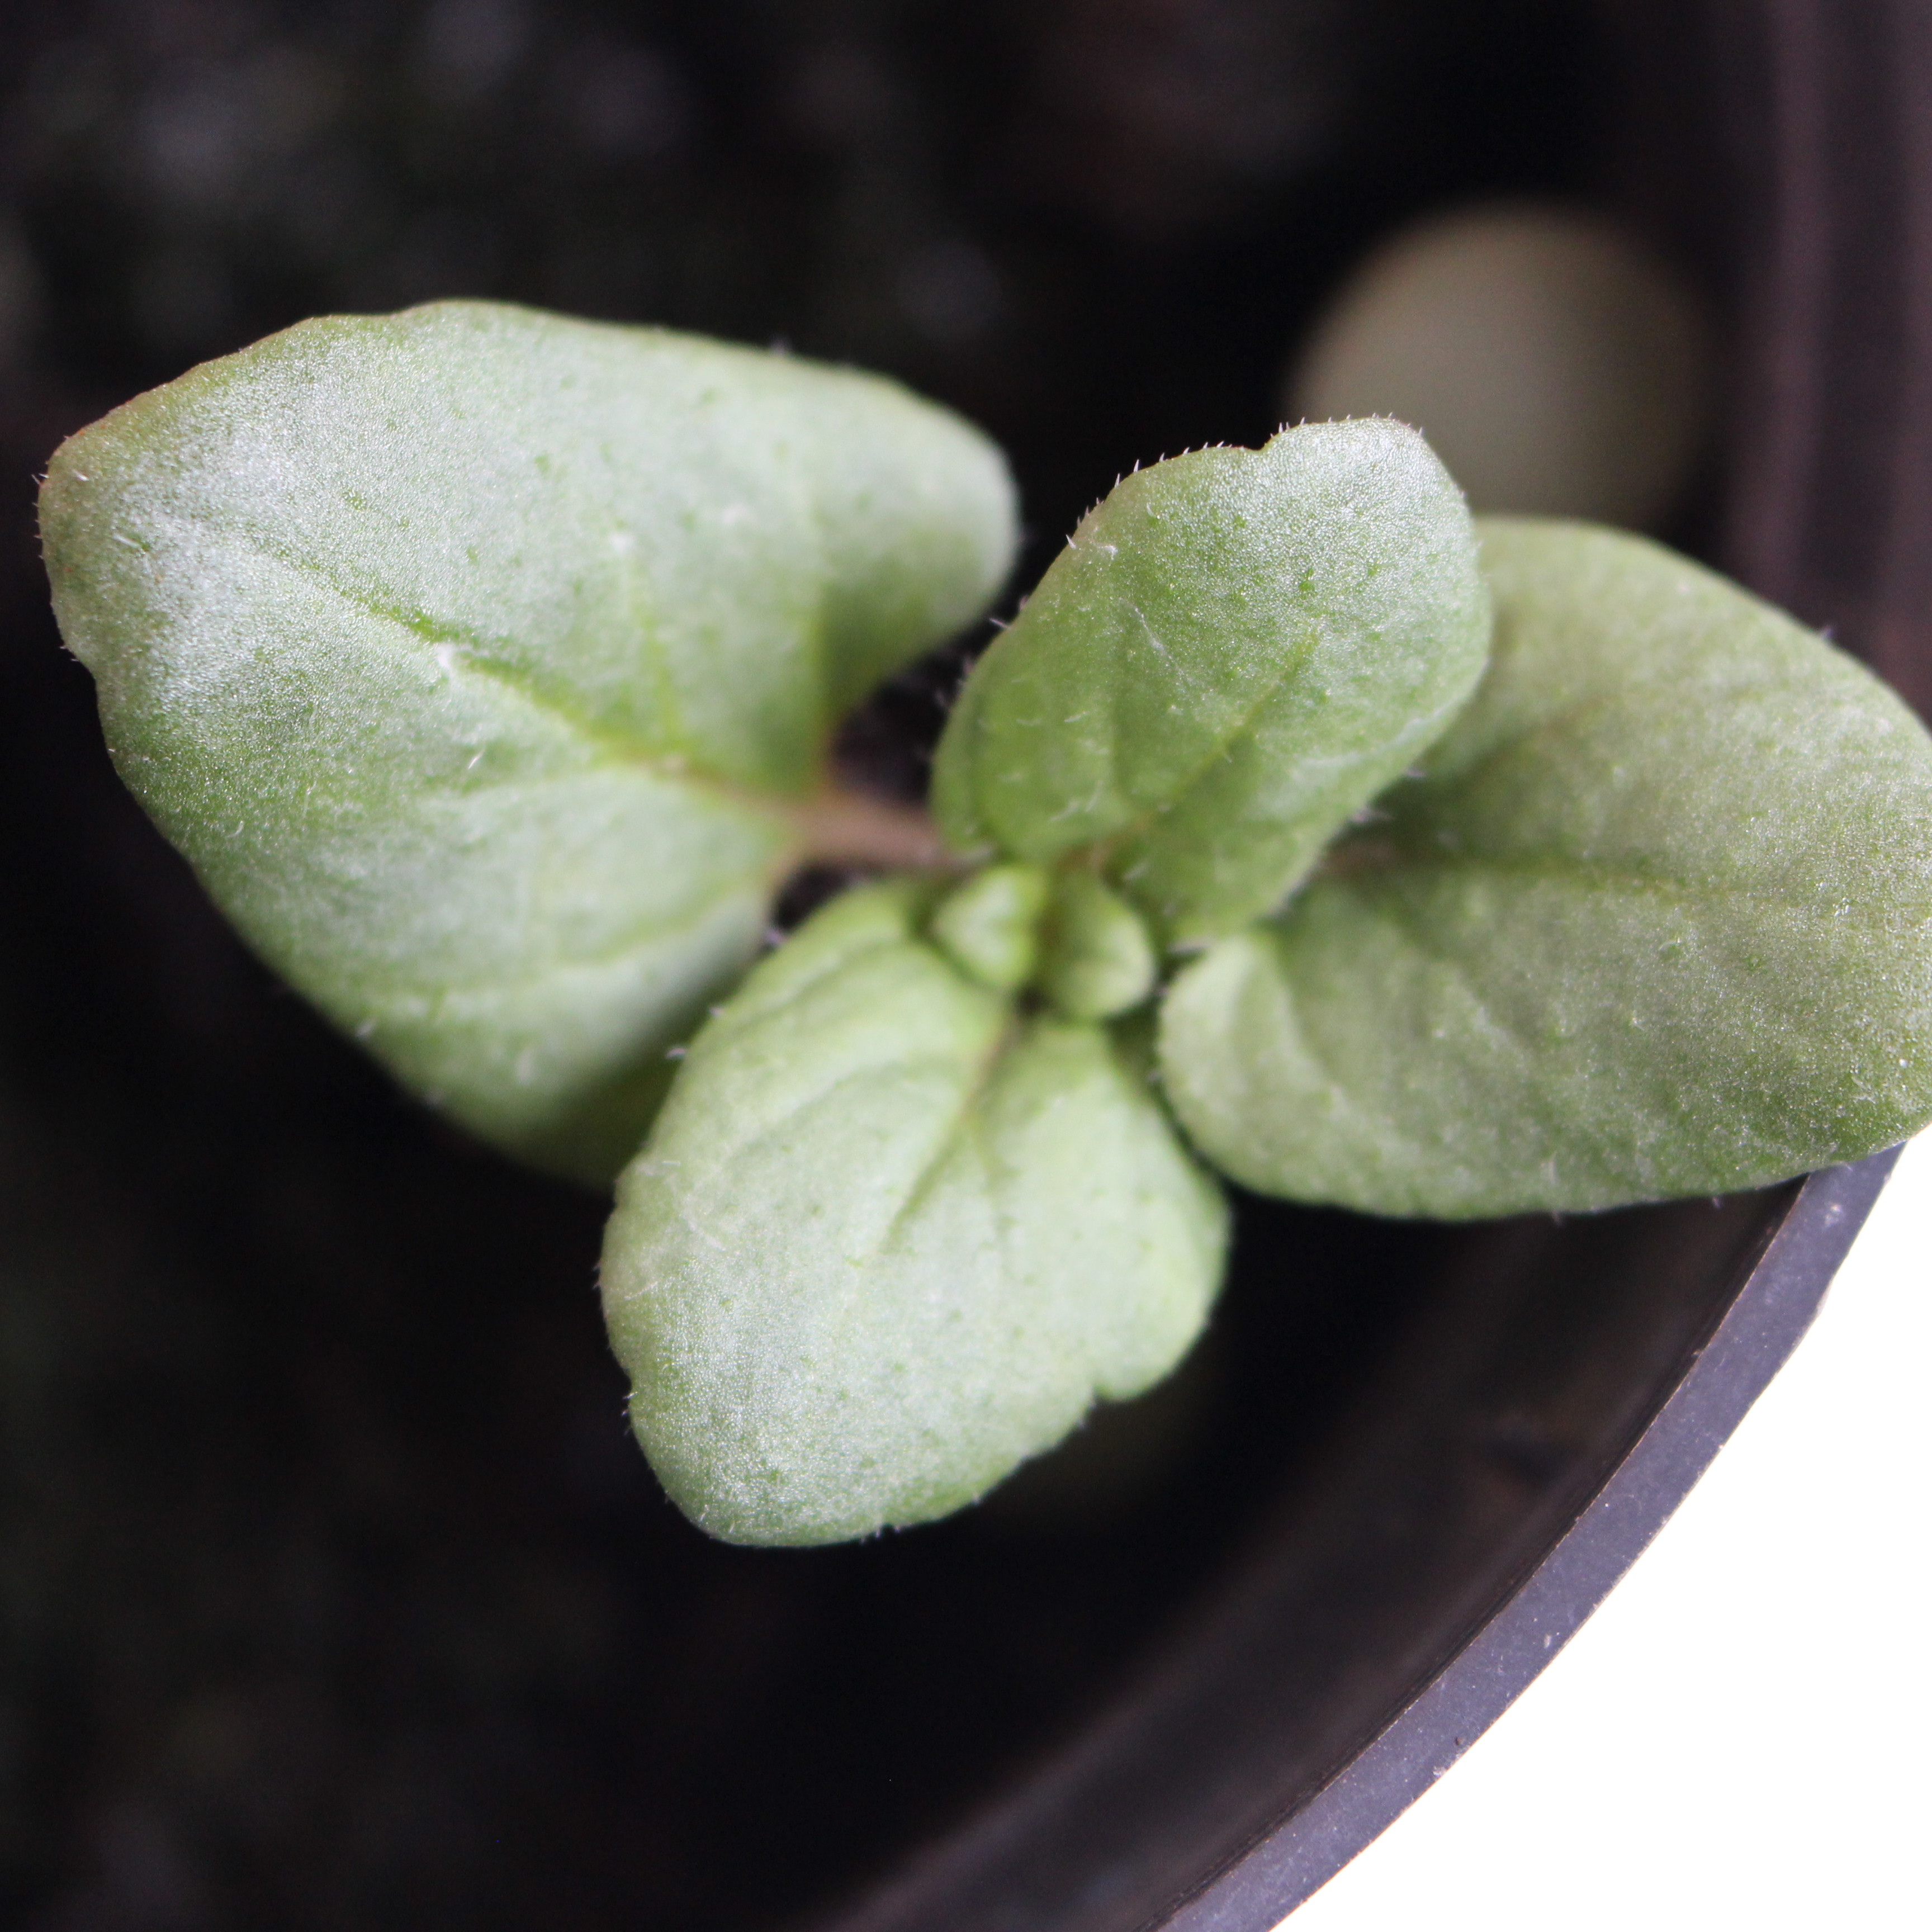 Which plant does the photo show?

Veronica persica
